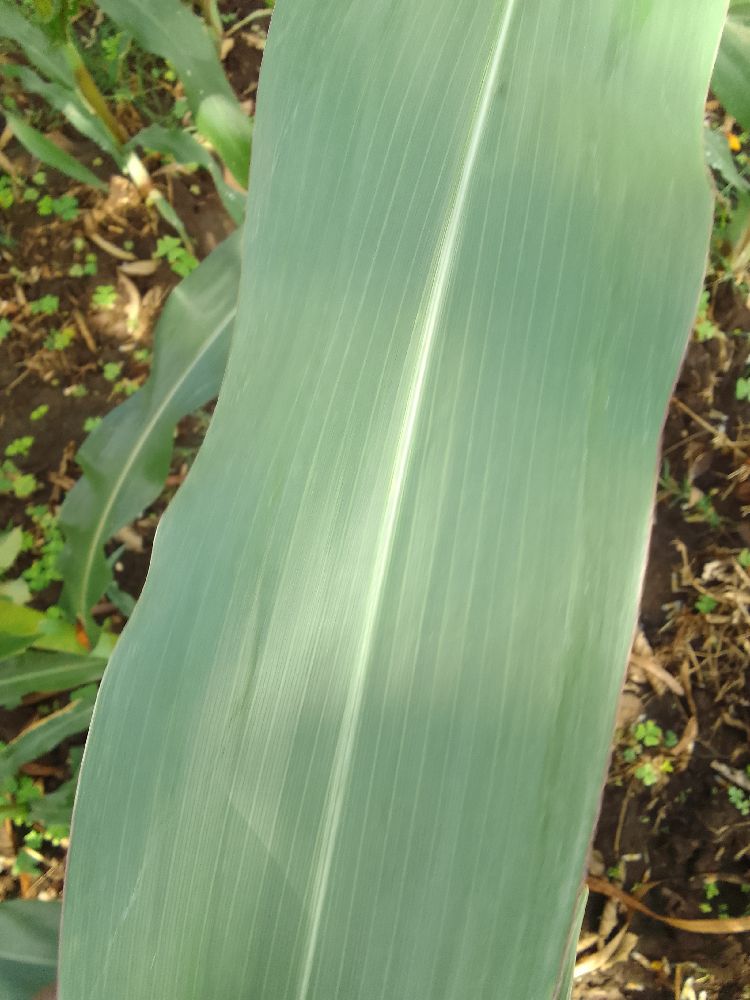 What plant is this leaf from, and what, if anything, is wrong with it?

maize, healthy
